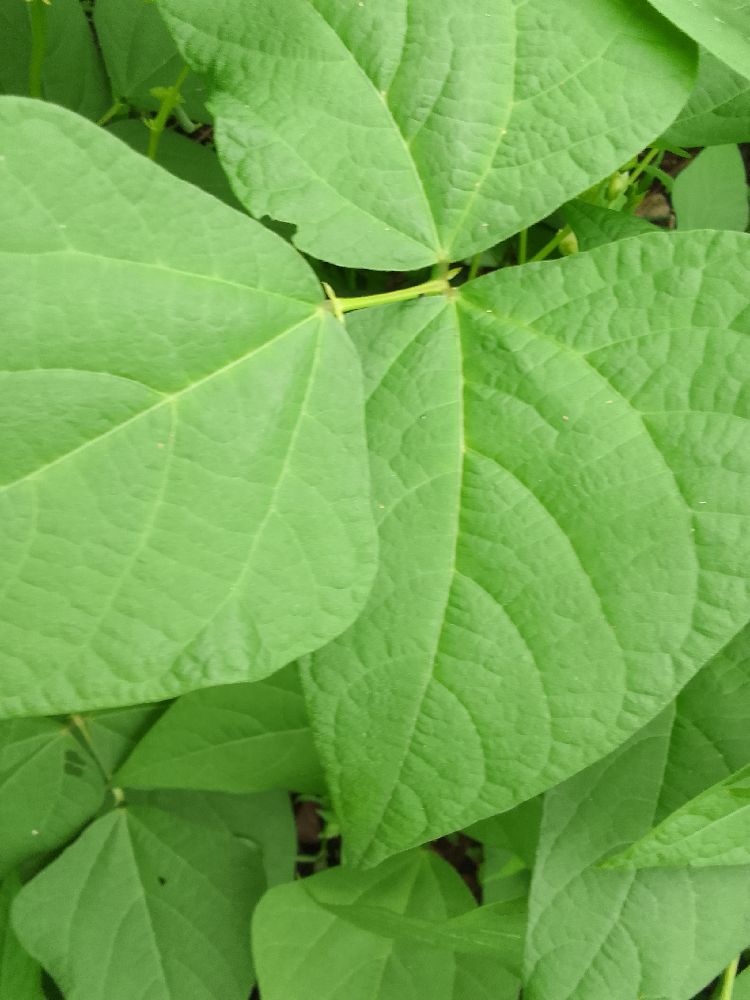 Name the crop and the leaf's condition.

common bean, healthy
